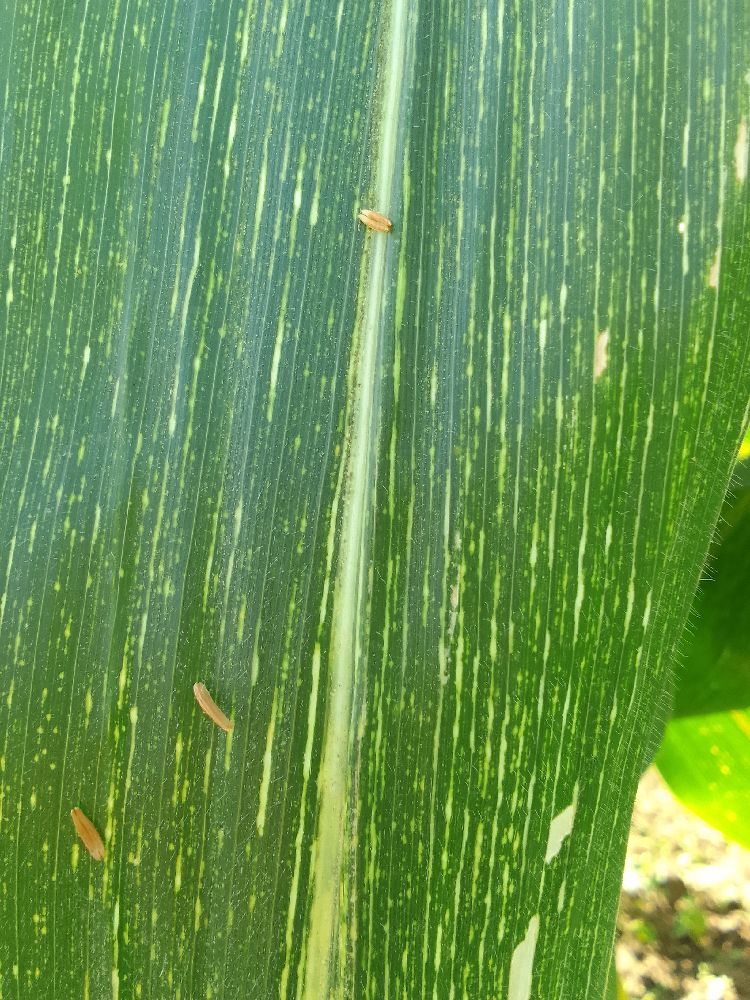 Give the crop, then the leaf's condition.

maize, maize streak virus
